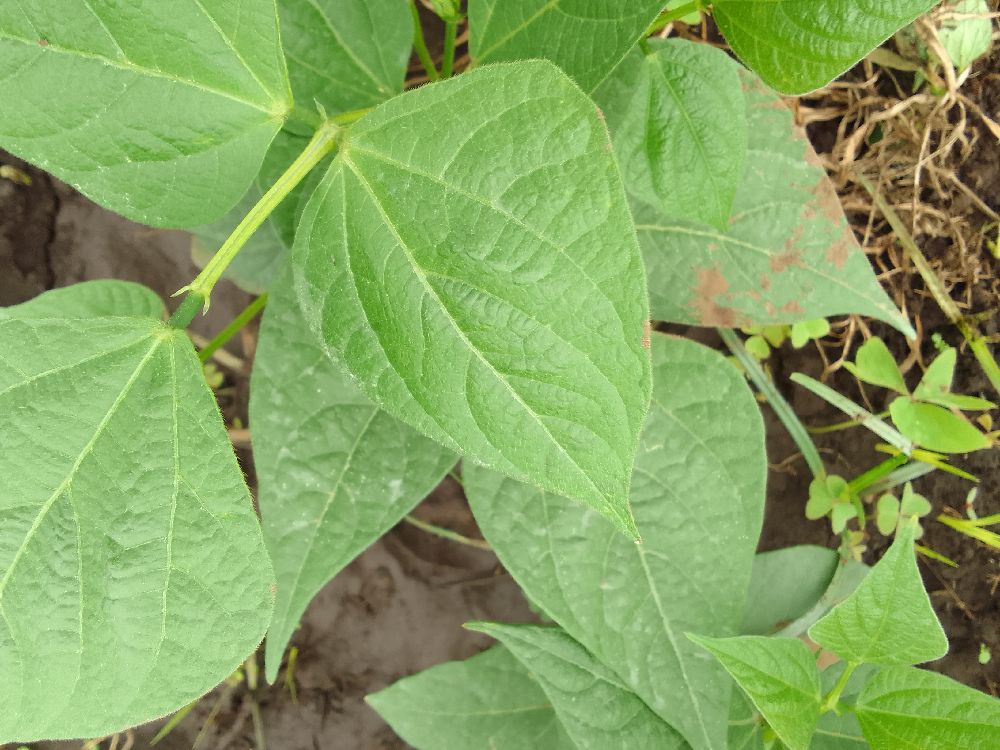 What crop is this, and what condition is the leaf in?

common bean, healthy
